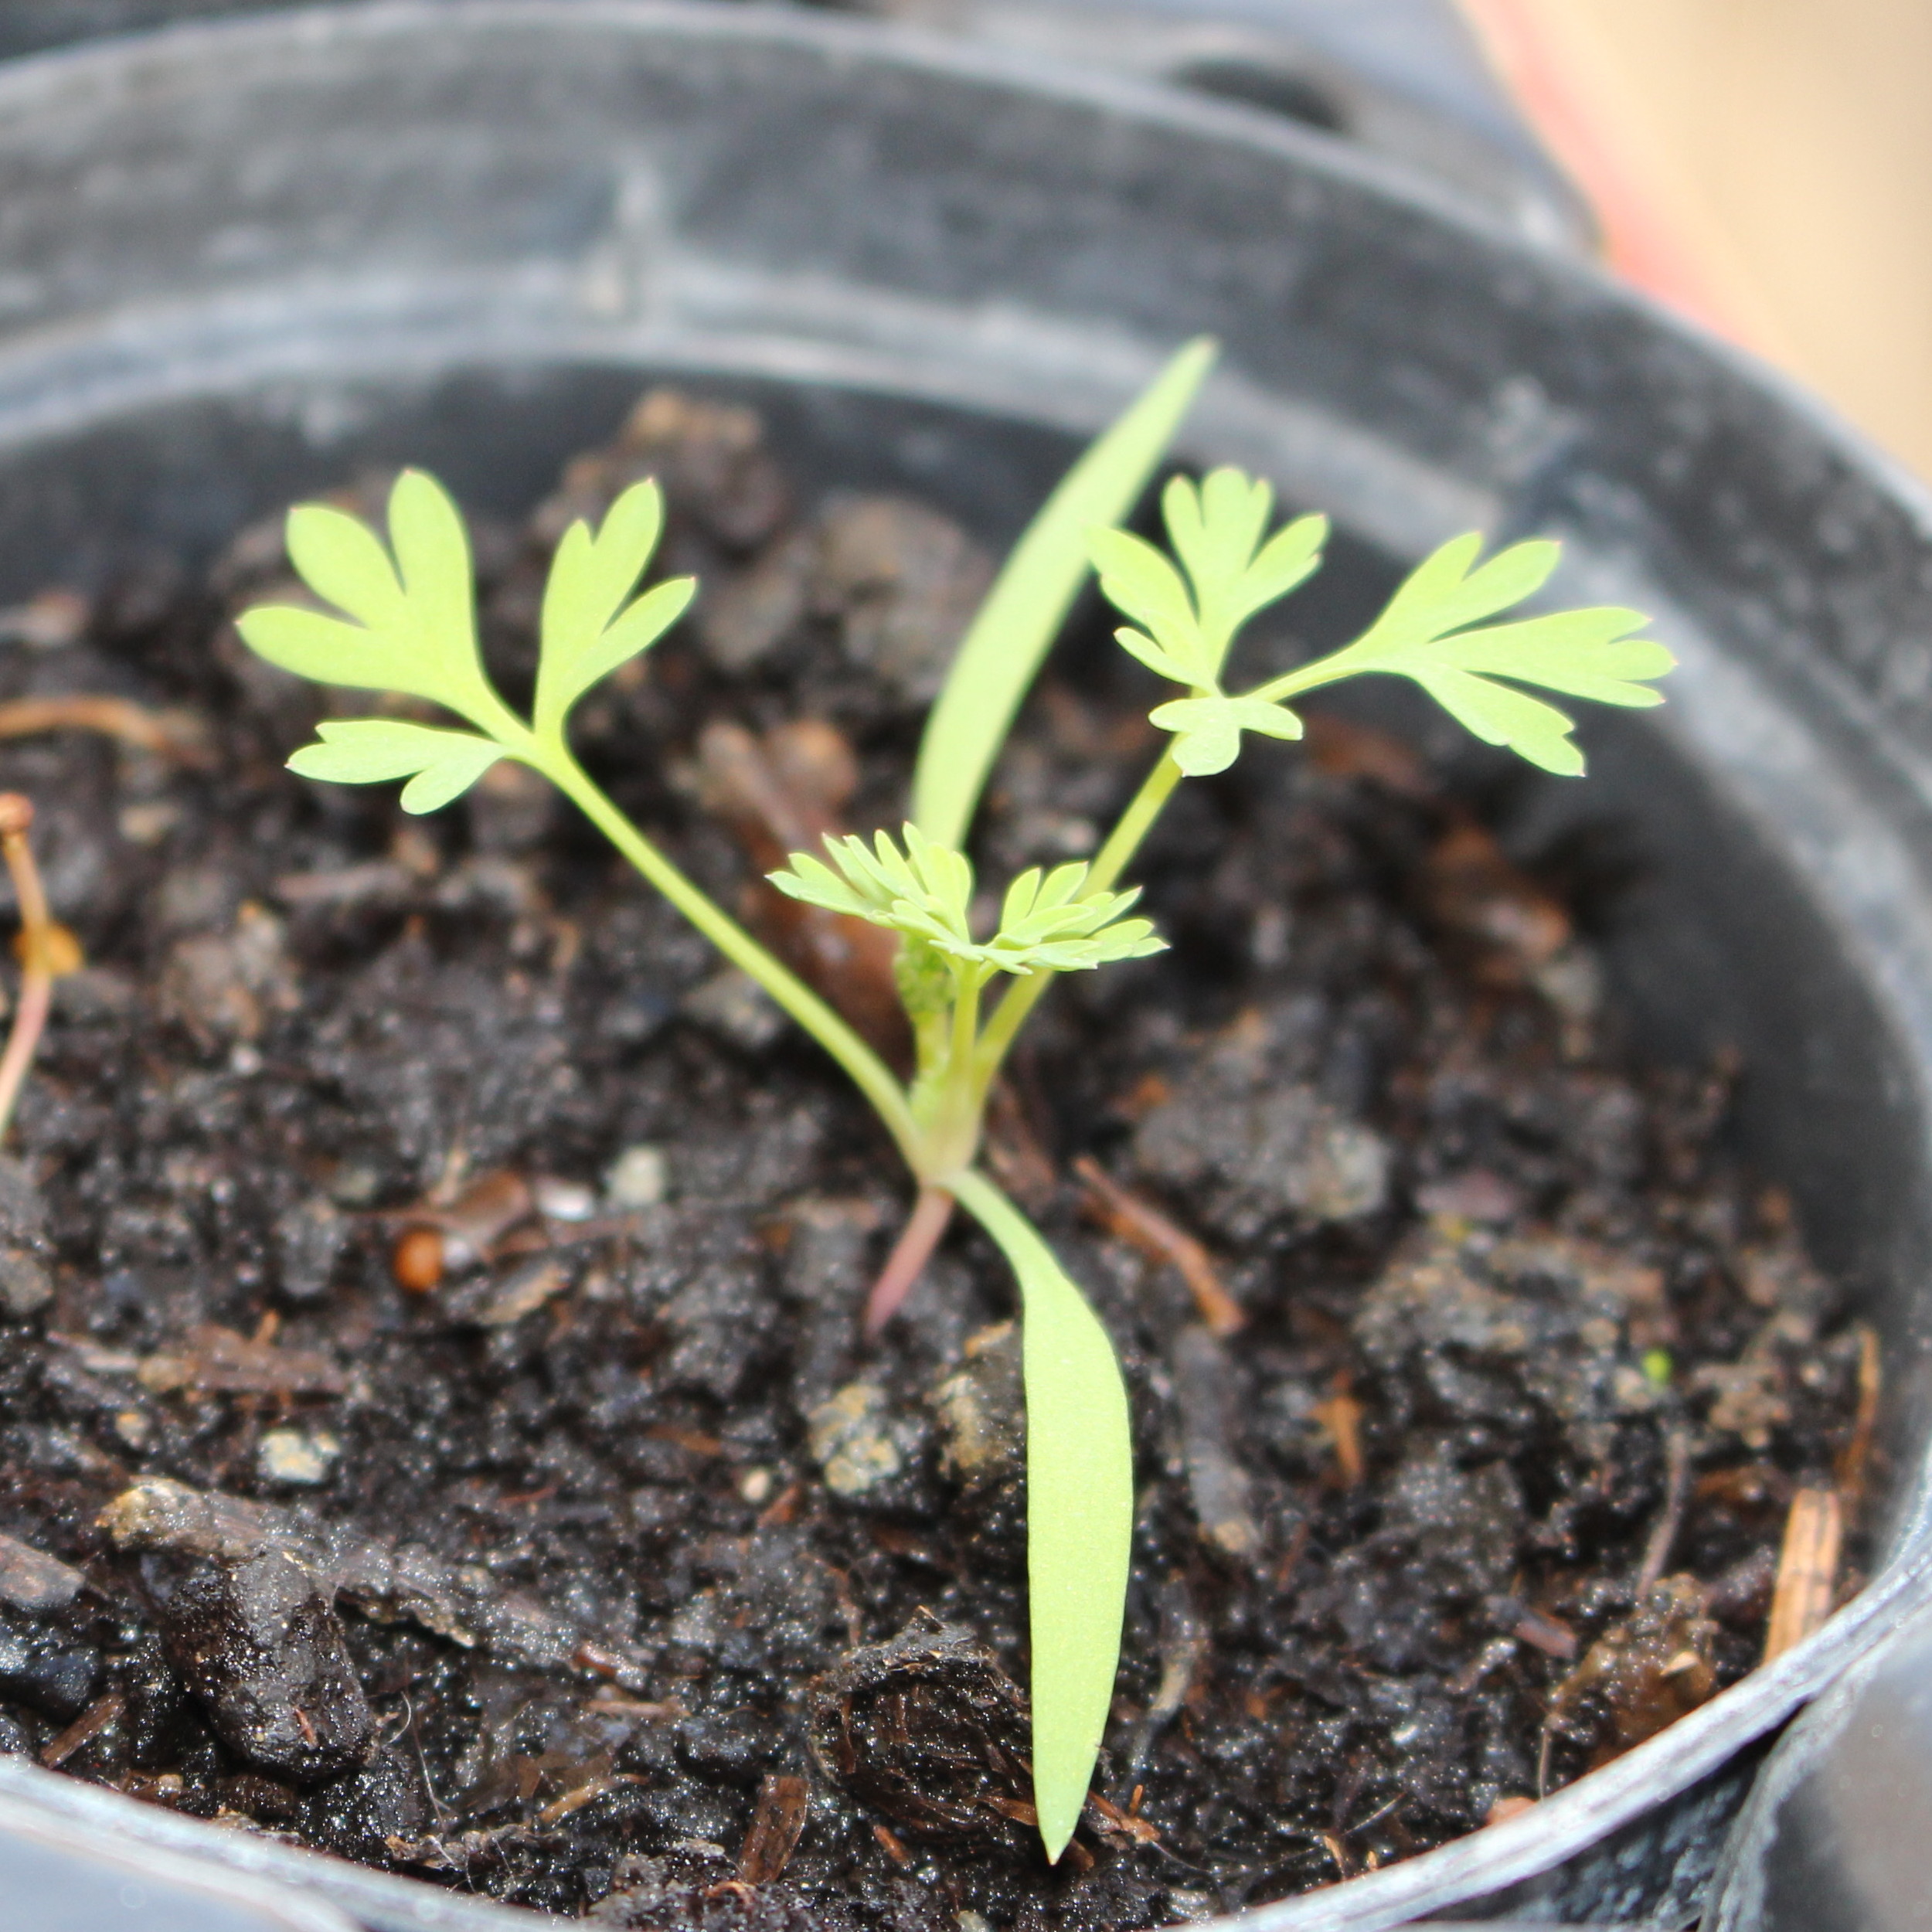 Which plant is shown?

Fumaria officinalis
